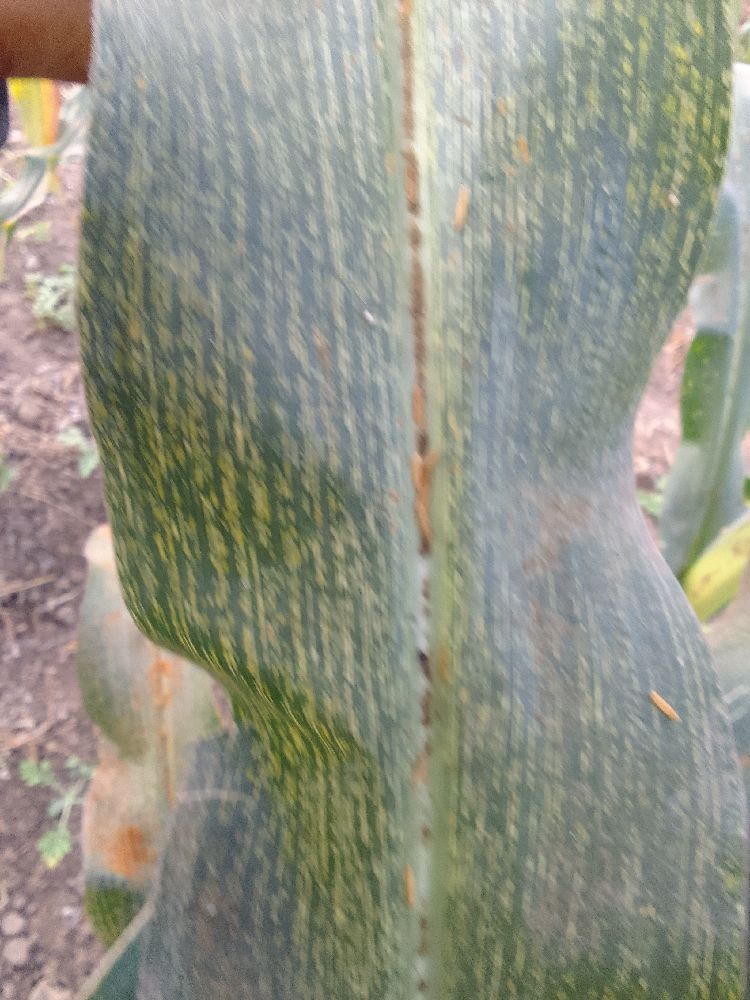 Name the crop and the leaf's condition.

maize, maize streak virus
